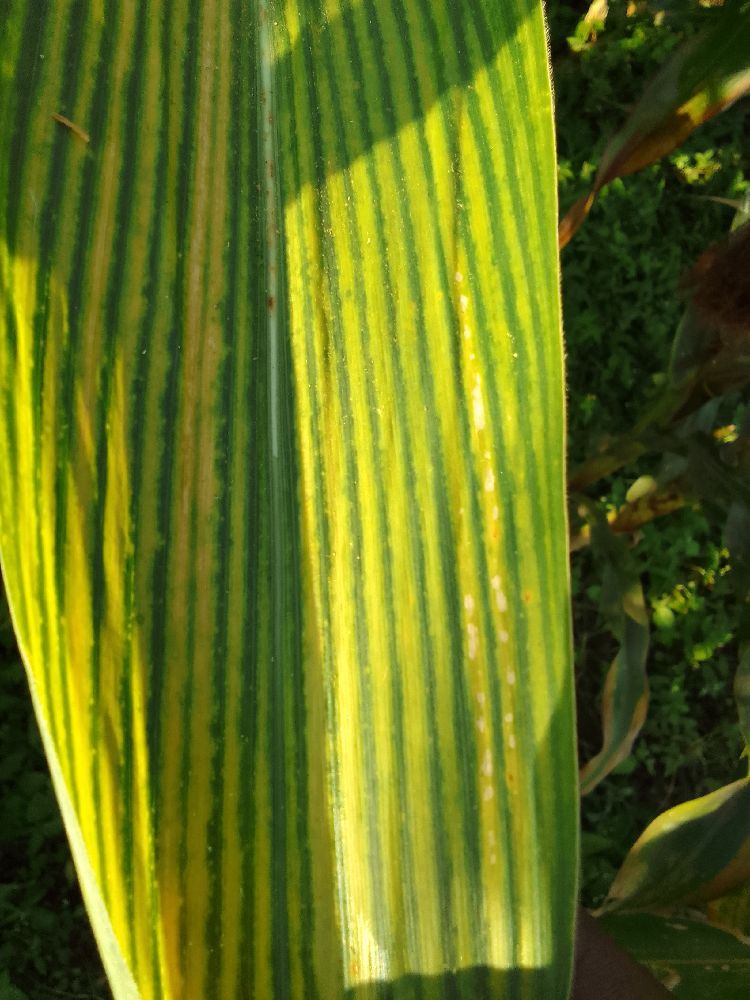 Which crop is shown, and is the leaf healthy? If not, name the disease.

maize, maize lethal necrosis
